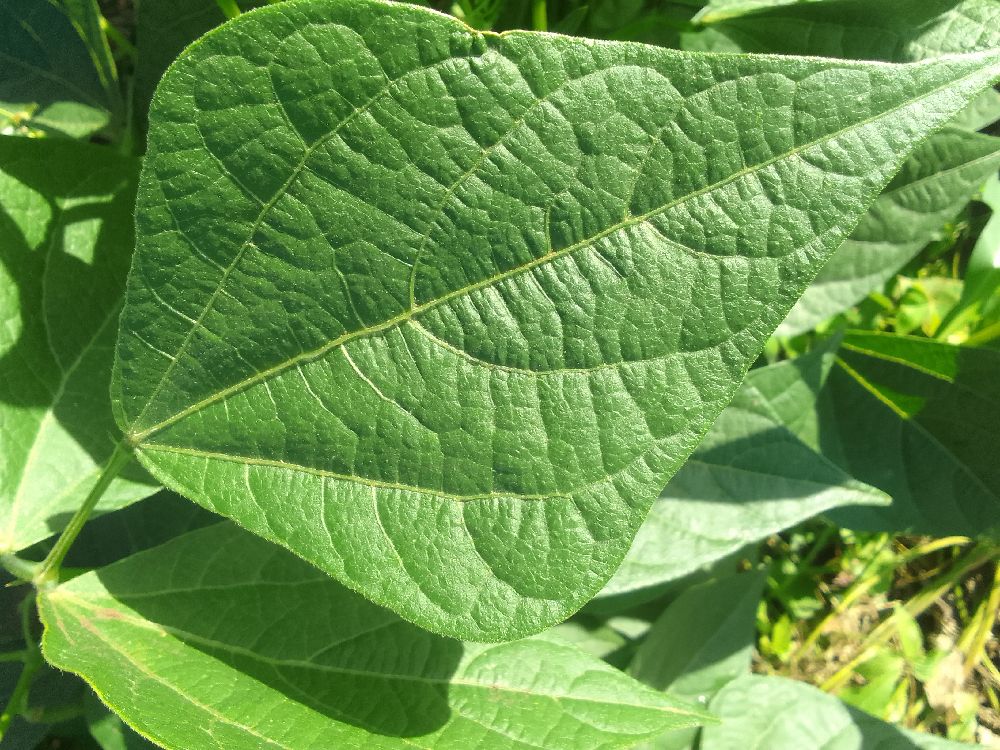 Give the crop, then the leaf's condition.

common bean, healthy
